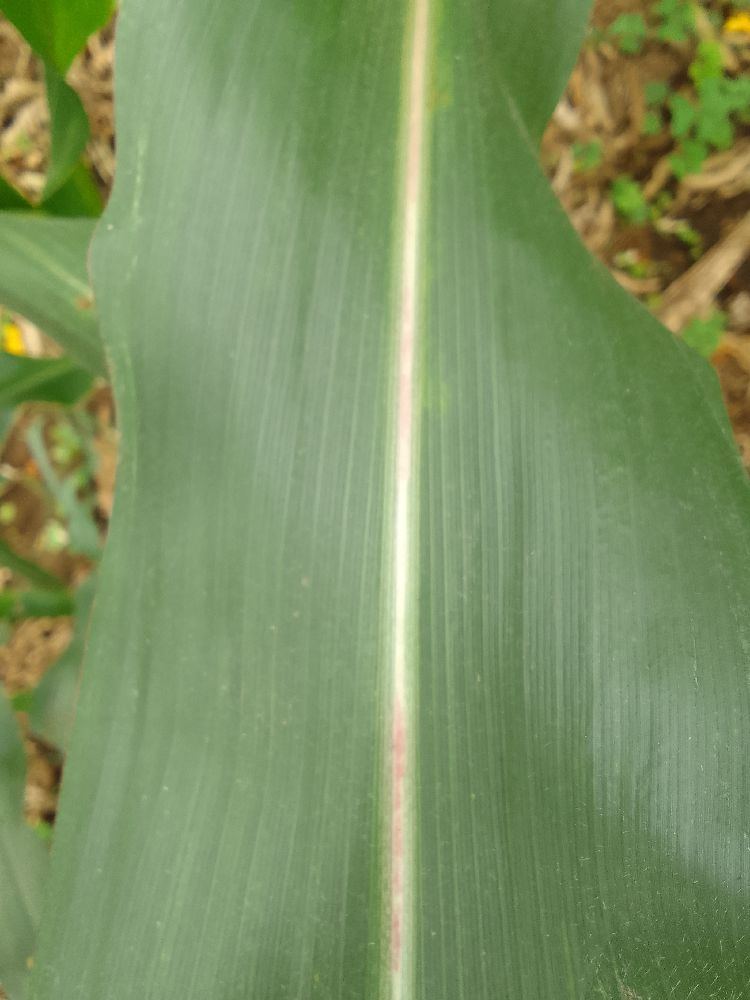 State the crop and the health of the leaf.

maize, healthy
